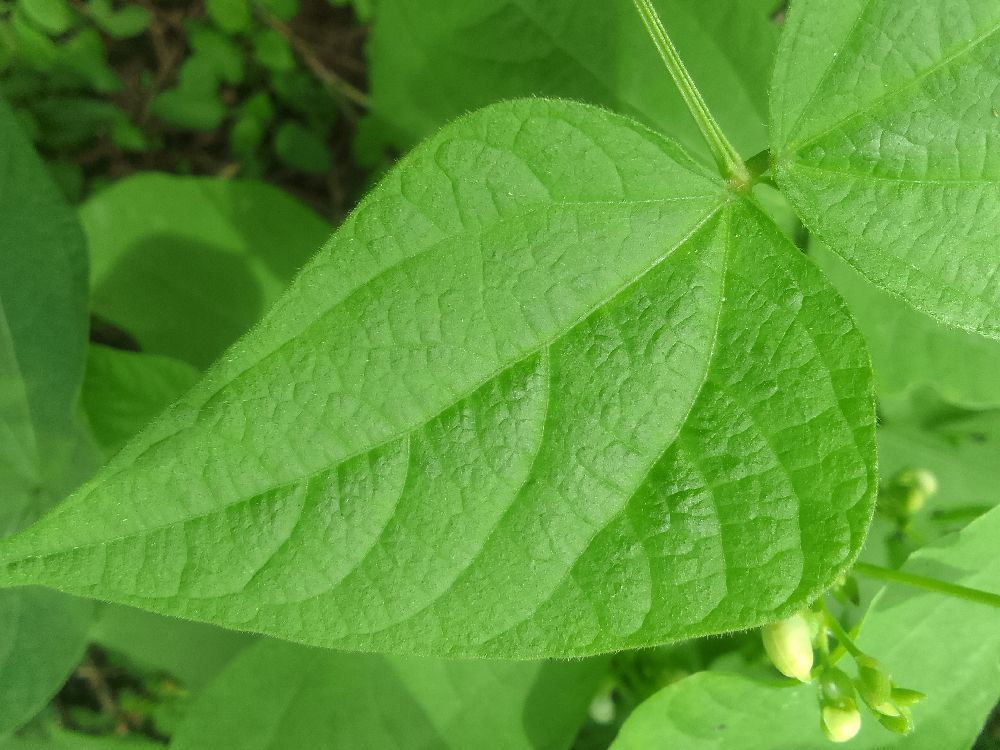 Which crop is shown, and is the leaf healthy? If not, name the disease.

common bean, healthy
